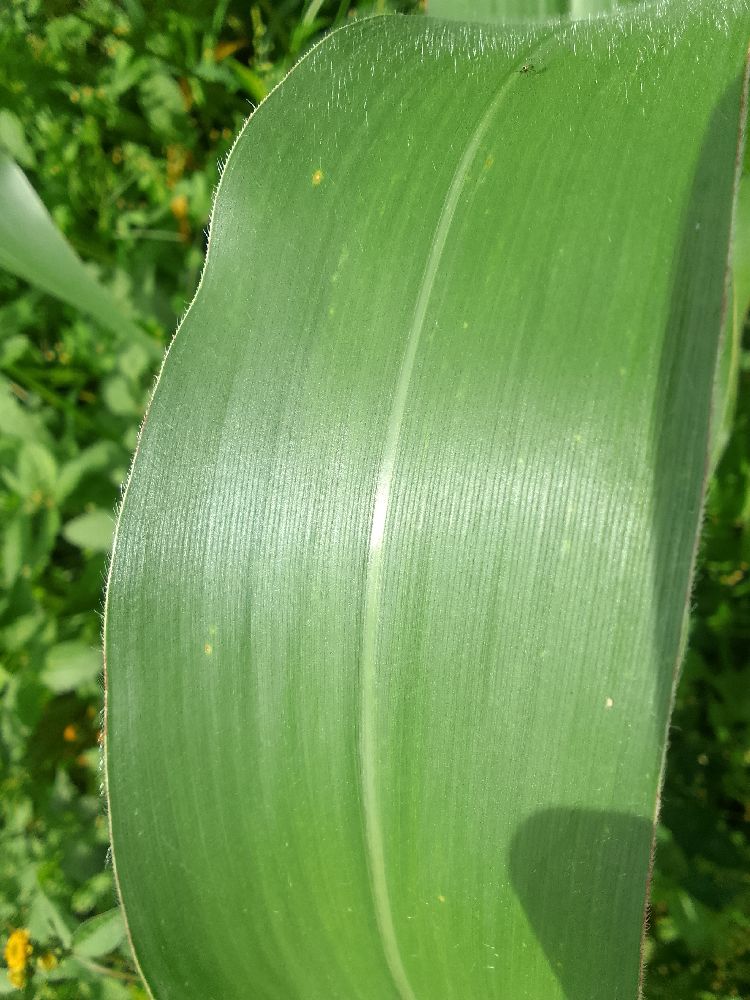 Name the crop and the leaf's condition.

maize, healthy
